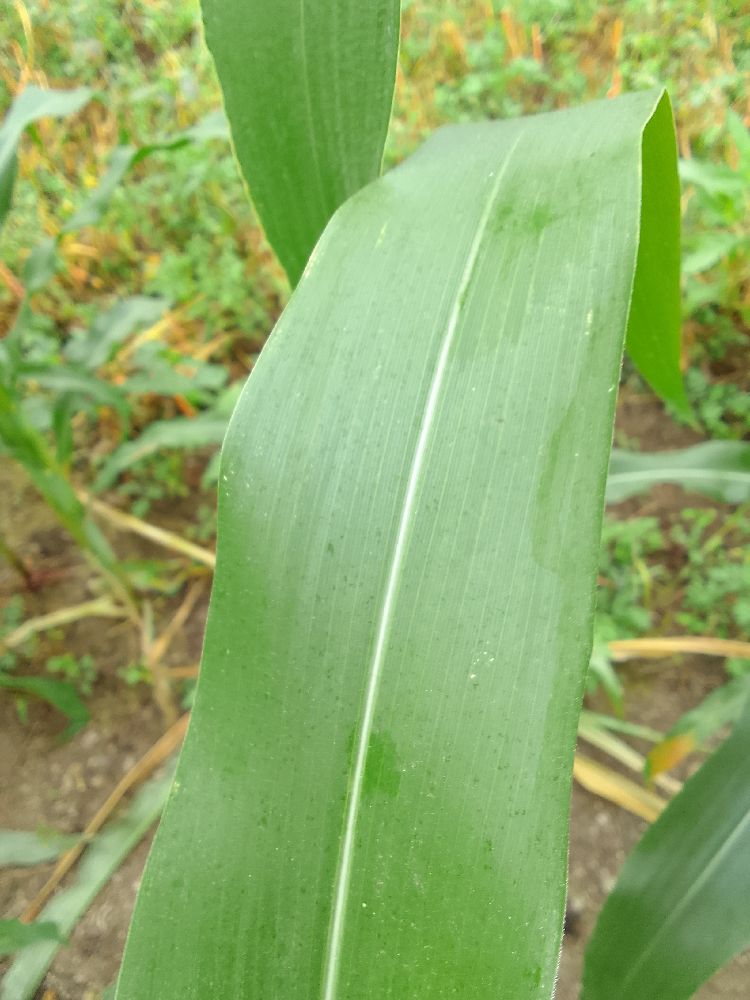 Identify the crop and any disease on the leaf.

maize, healthy
